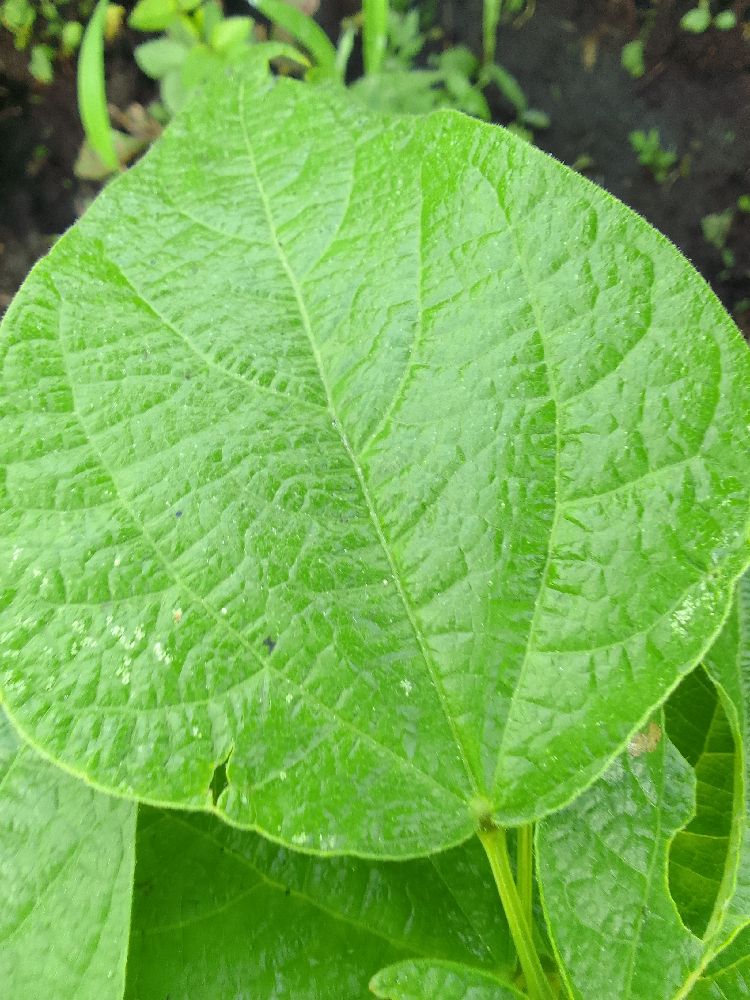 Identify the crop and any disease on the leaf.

common bean, healthy
